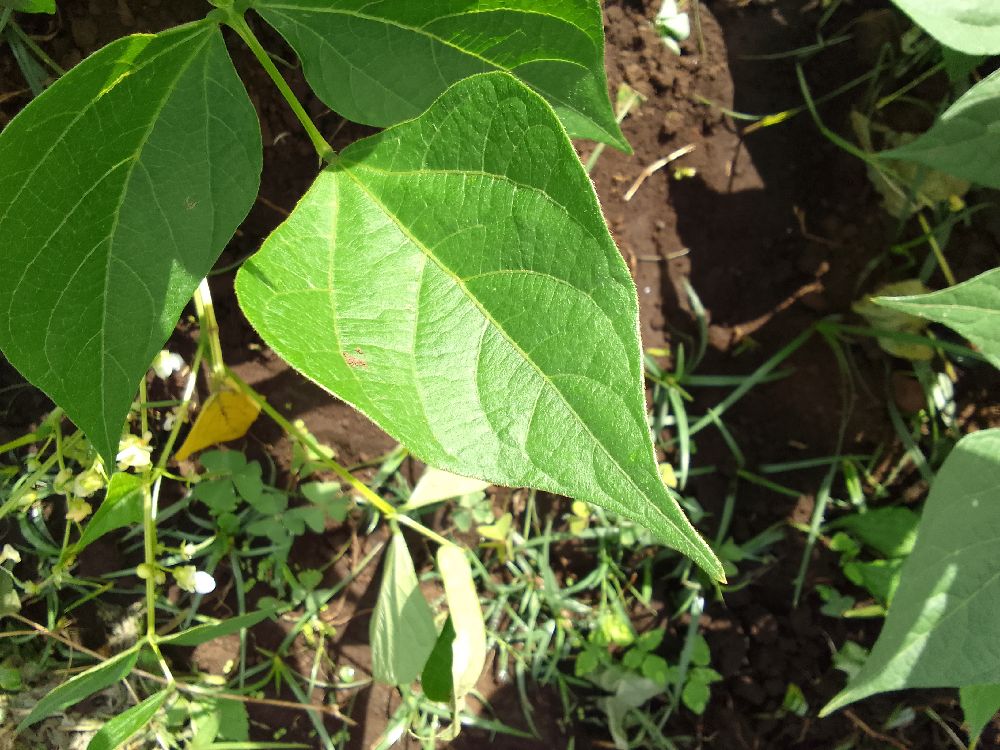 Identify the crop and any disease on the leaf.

common bean, healthy
